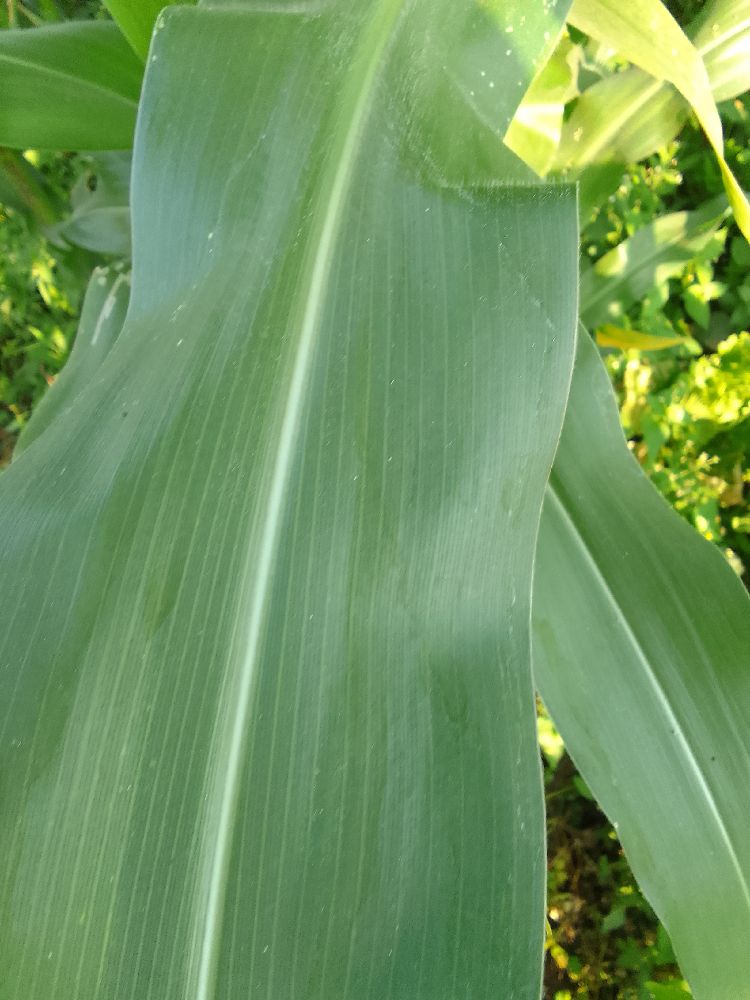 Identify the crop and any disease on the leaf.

maize, healthy
